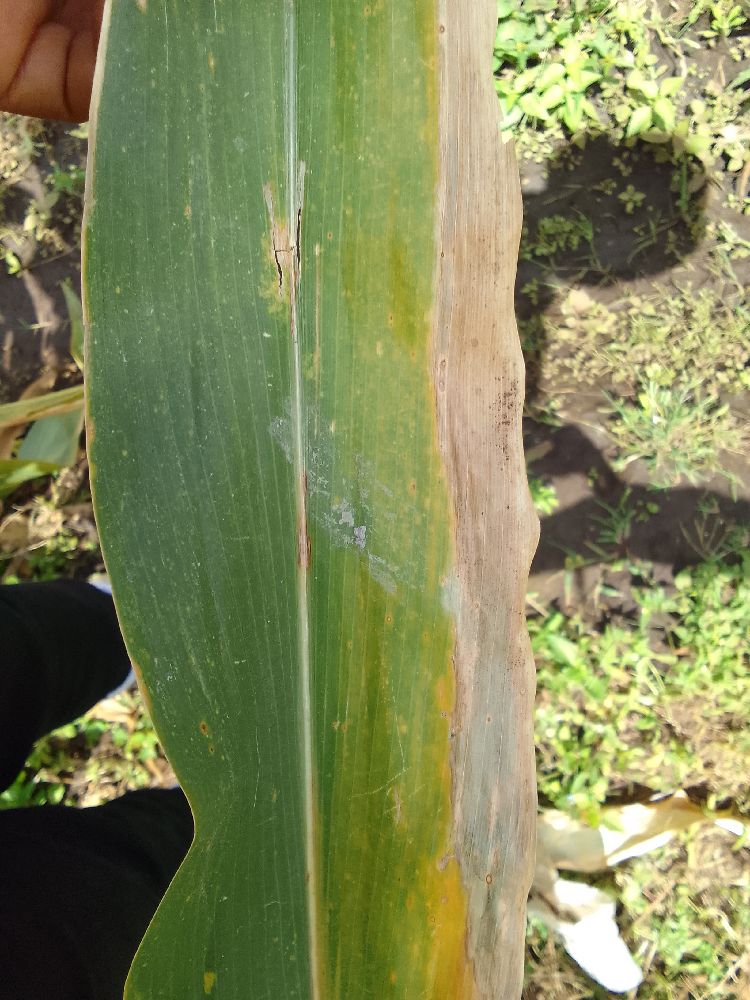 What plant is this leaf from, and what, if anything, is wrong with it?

maize, maize lethal necrosis
